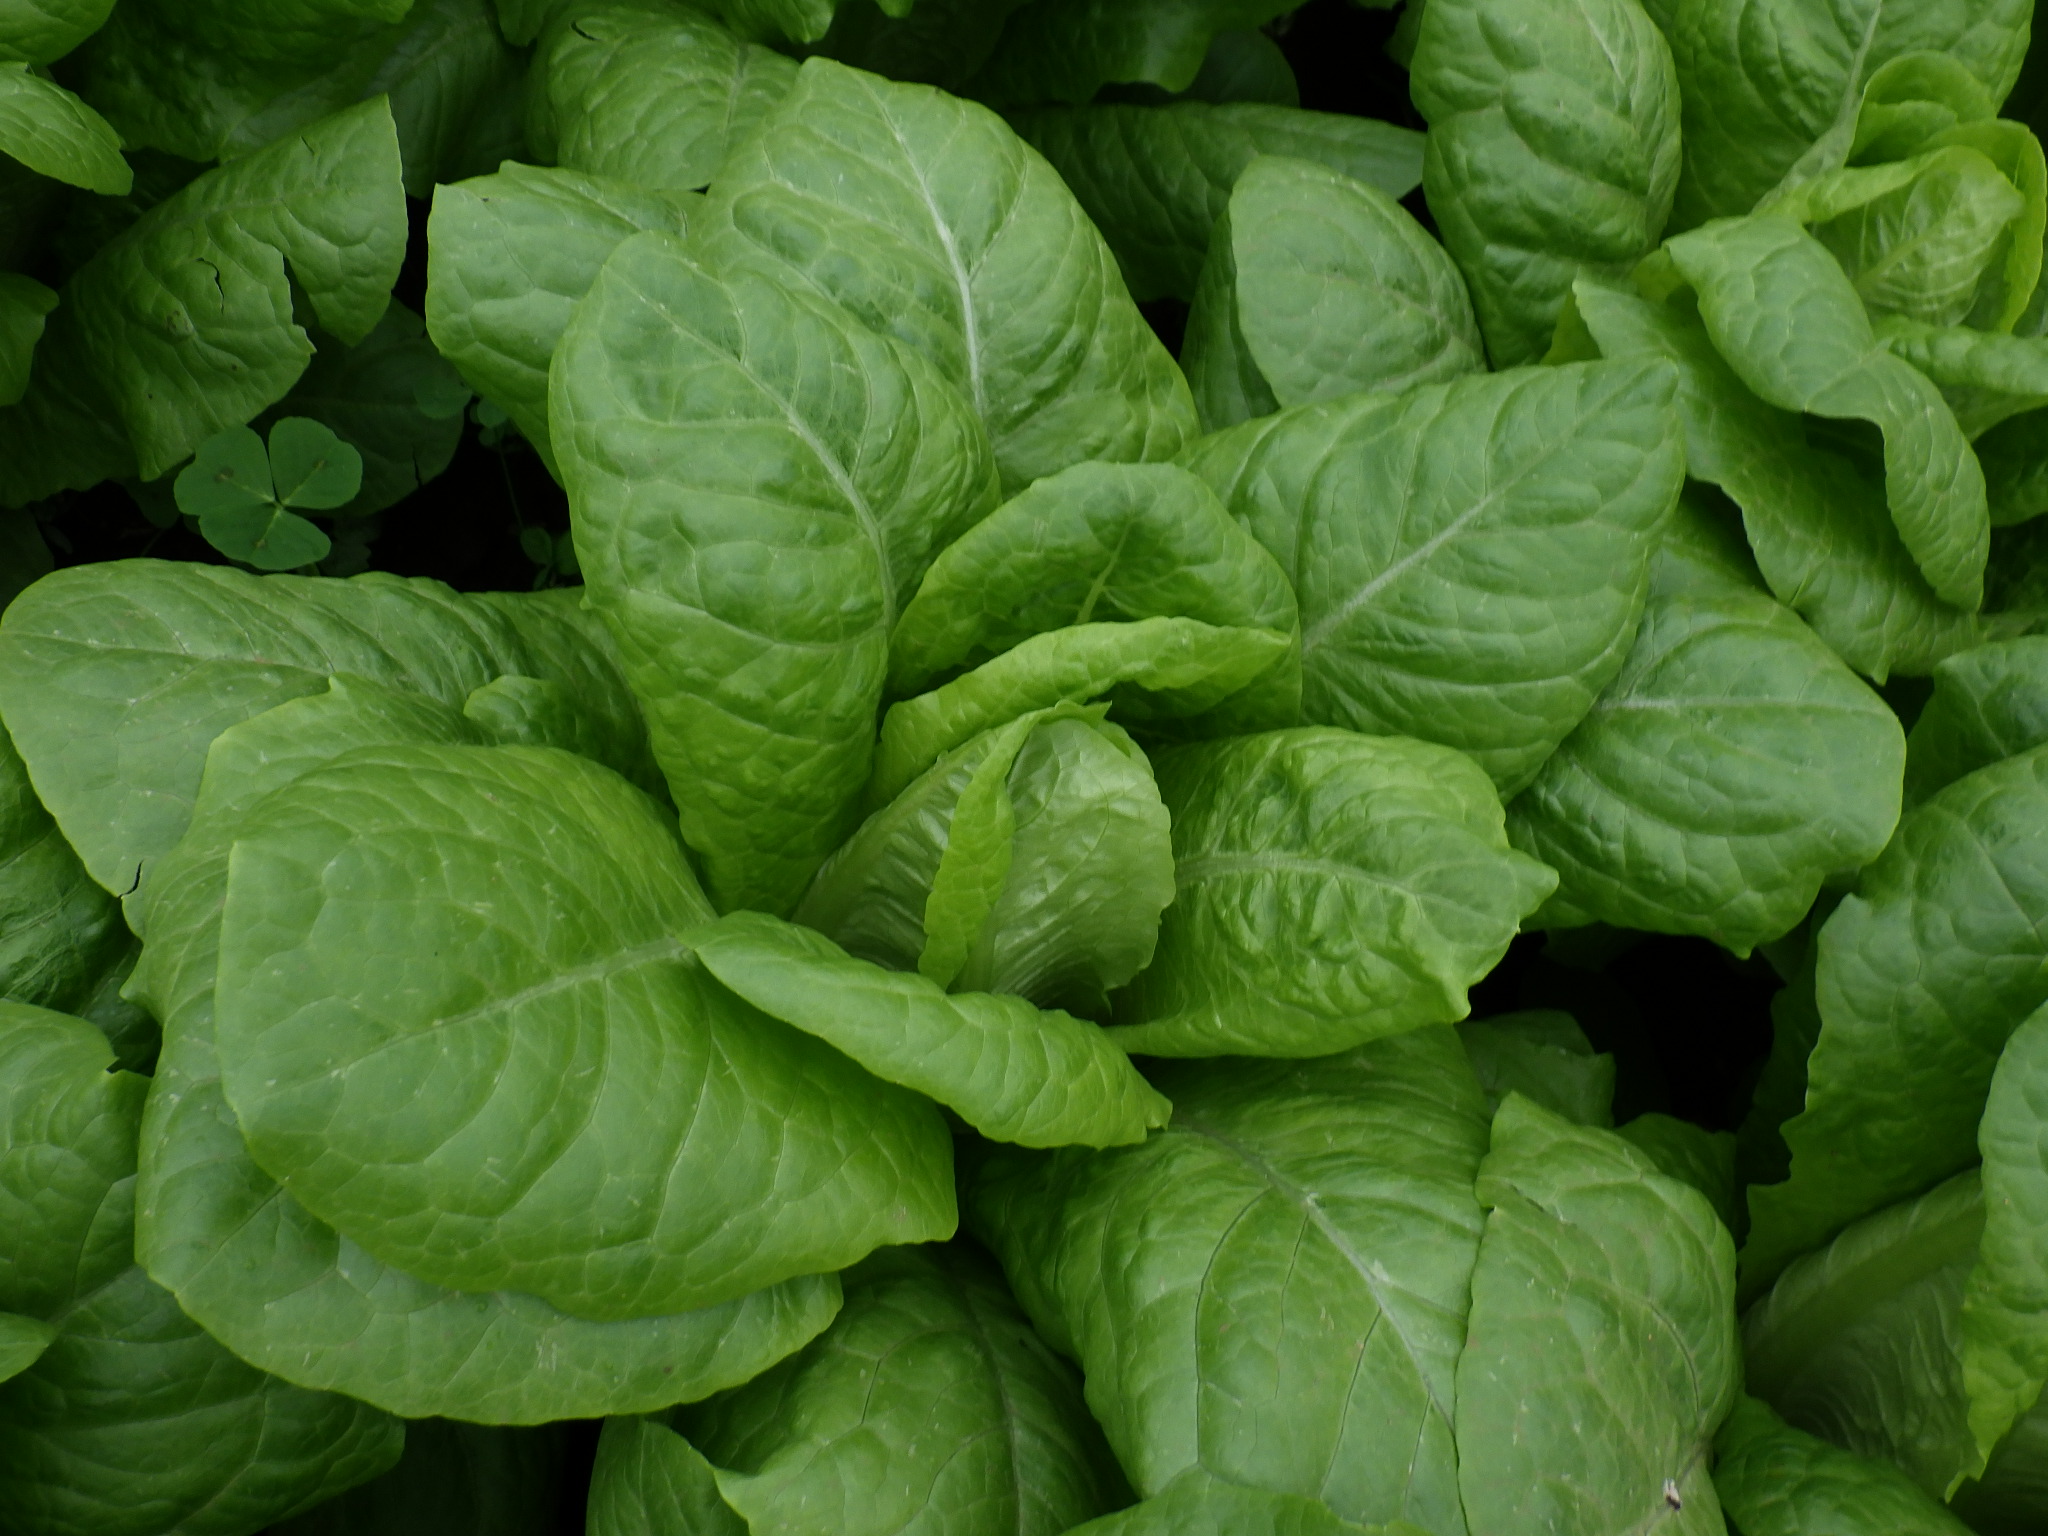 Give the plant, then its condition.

lettuce, healthy
